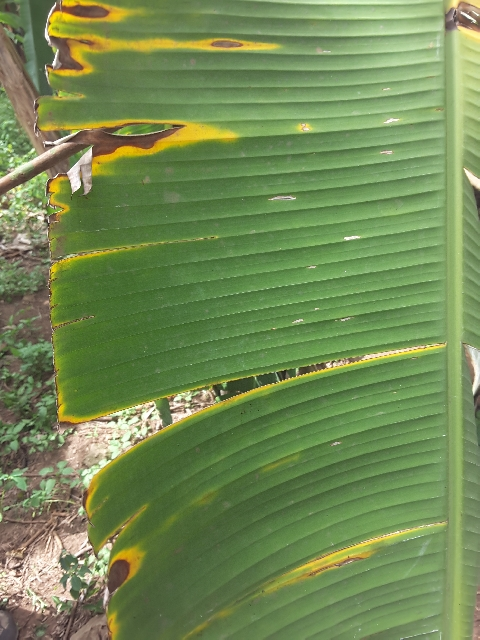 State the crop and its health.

banana, fusarium wilt race 1
